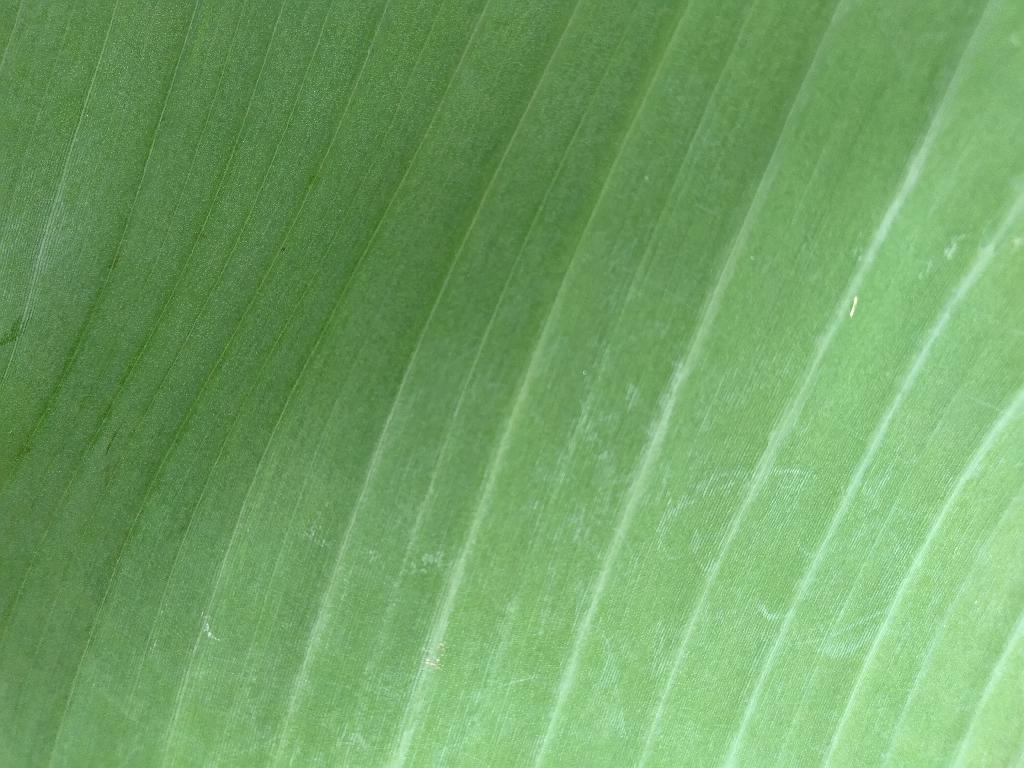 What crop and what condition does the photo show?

banana, healthy
